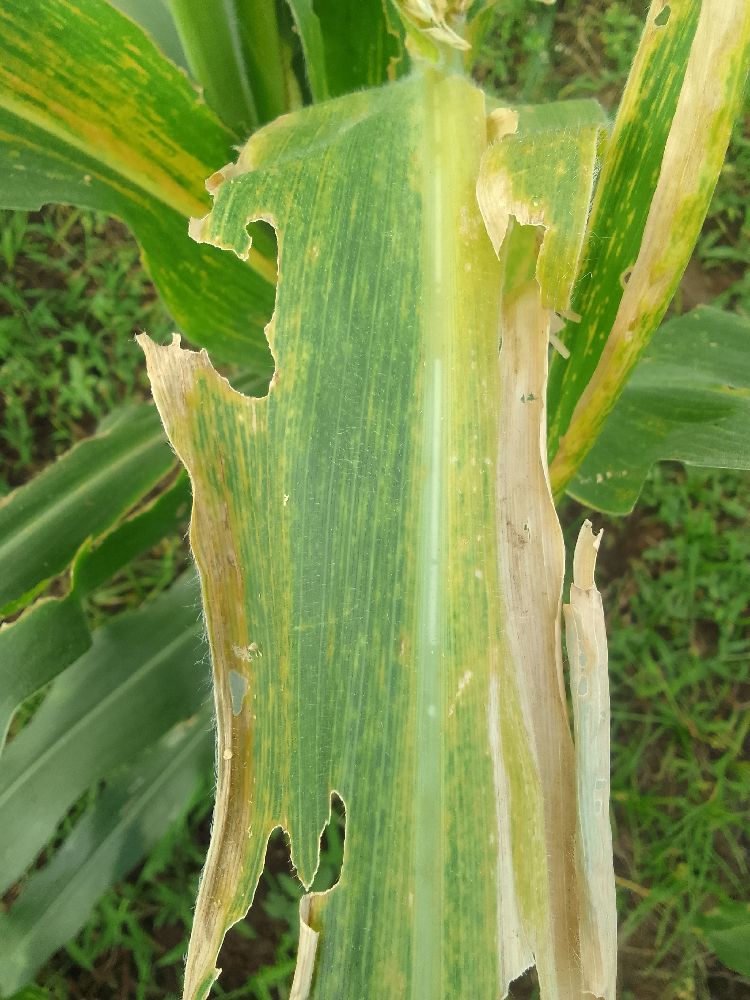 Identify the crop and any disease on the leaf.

maize, maize lethal necrosis
